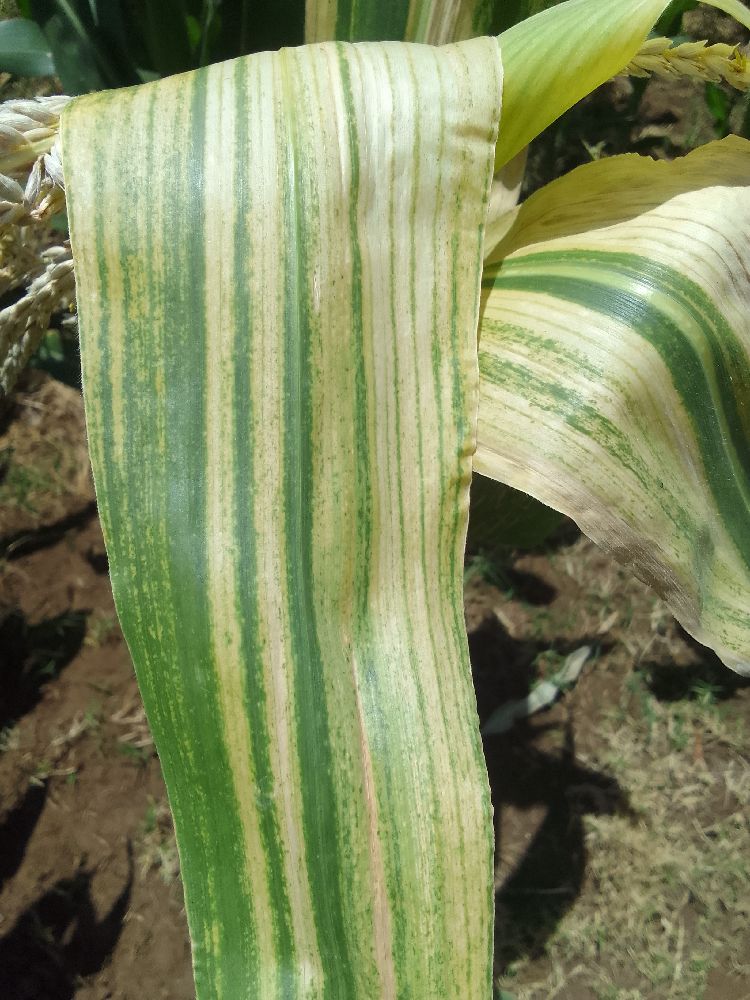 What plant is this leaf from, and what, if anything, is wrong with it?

maize, maize lethal necrosis
